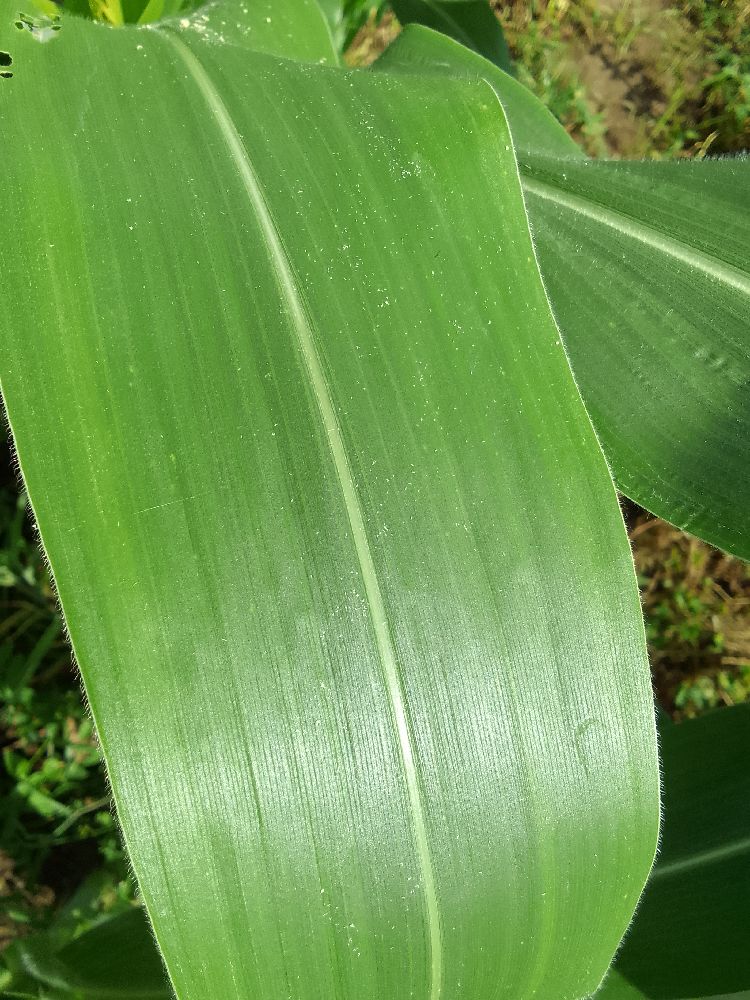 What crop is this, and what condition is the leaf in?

maize, healthy
